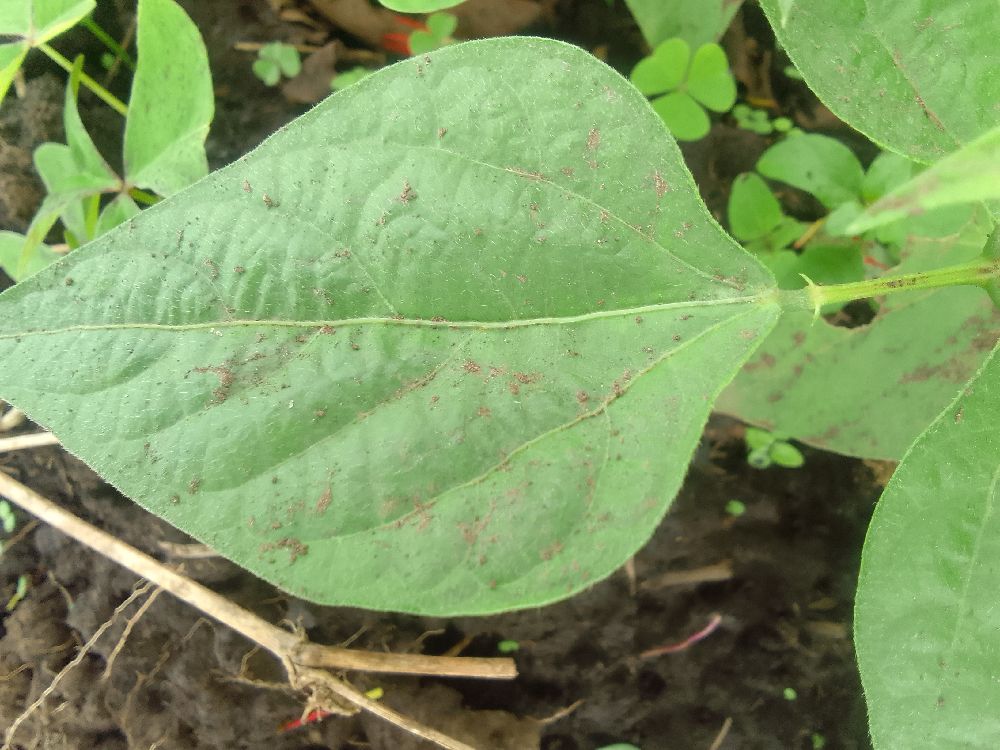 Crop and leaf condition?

common bean, healthy
